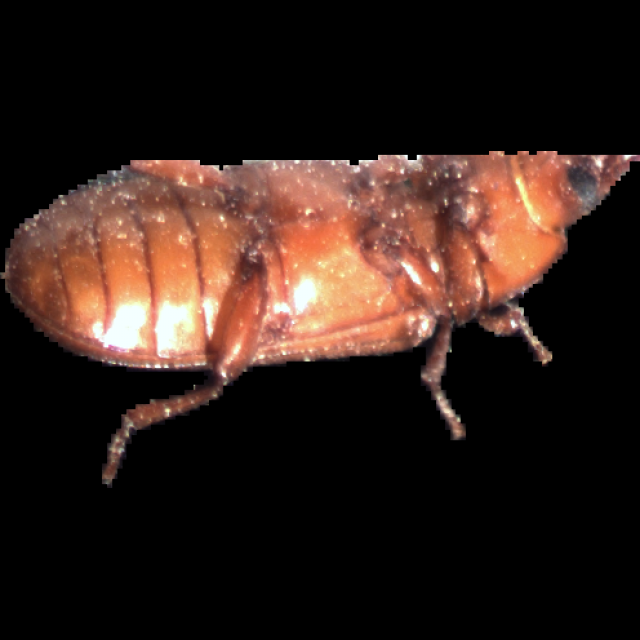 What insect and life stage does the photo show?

mealworm beetle
